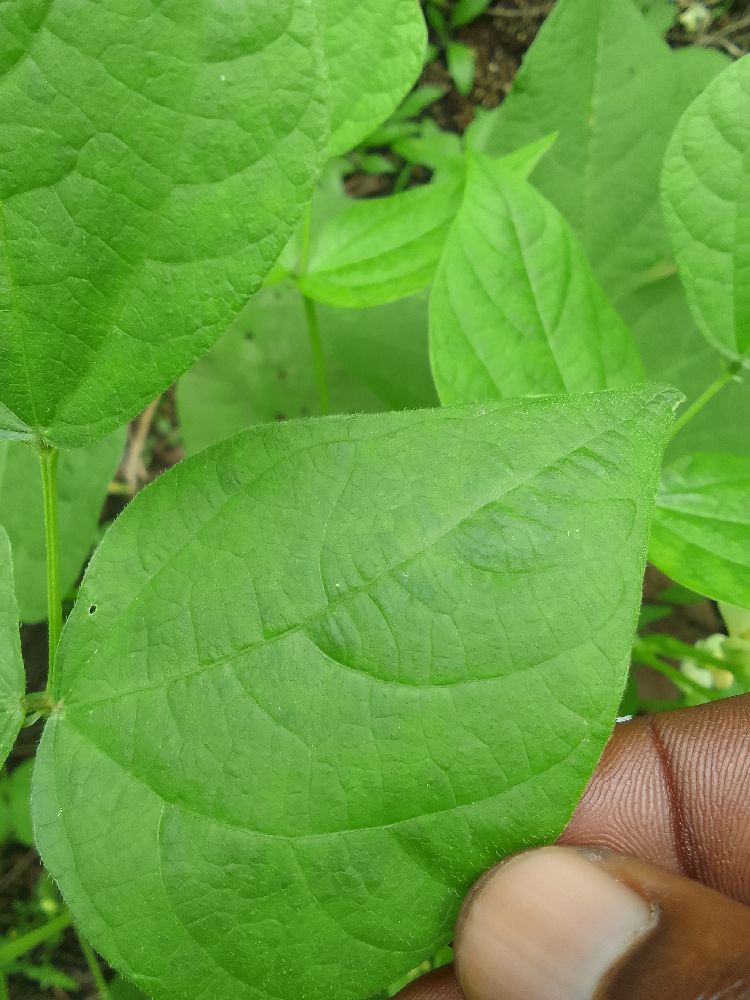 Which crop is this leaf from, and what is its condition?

common bean, healthy
